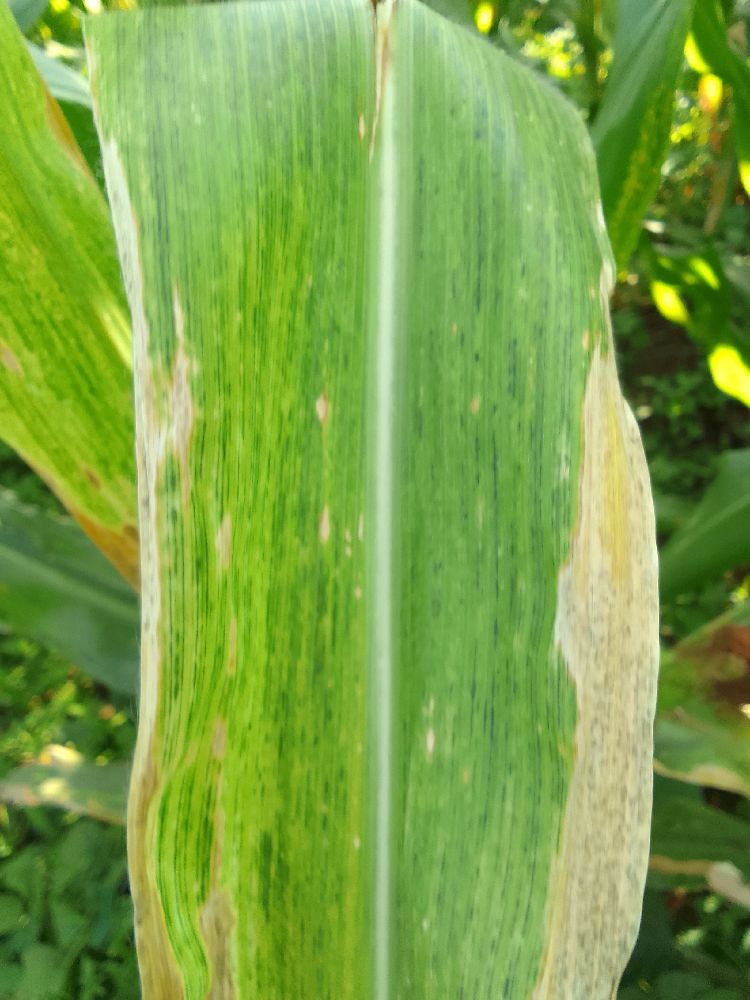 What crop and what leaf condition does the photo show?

maize, maize lethal necrosis
